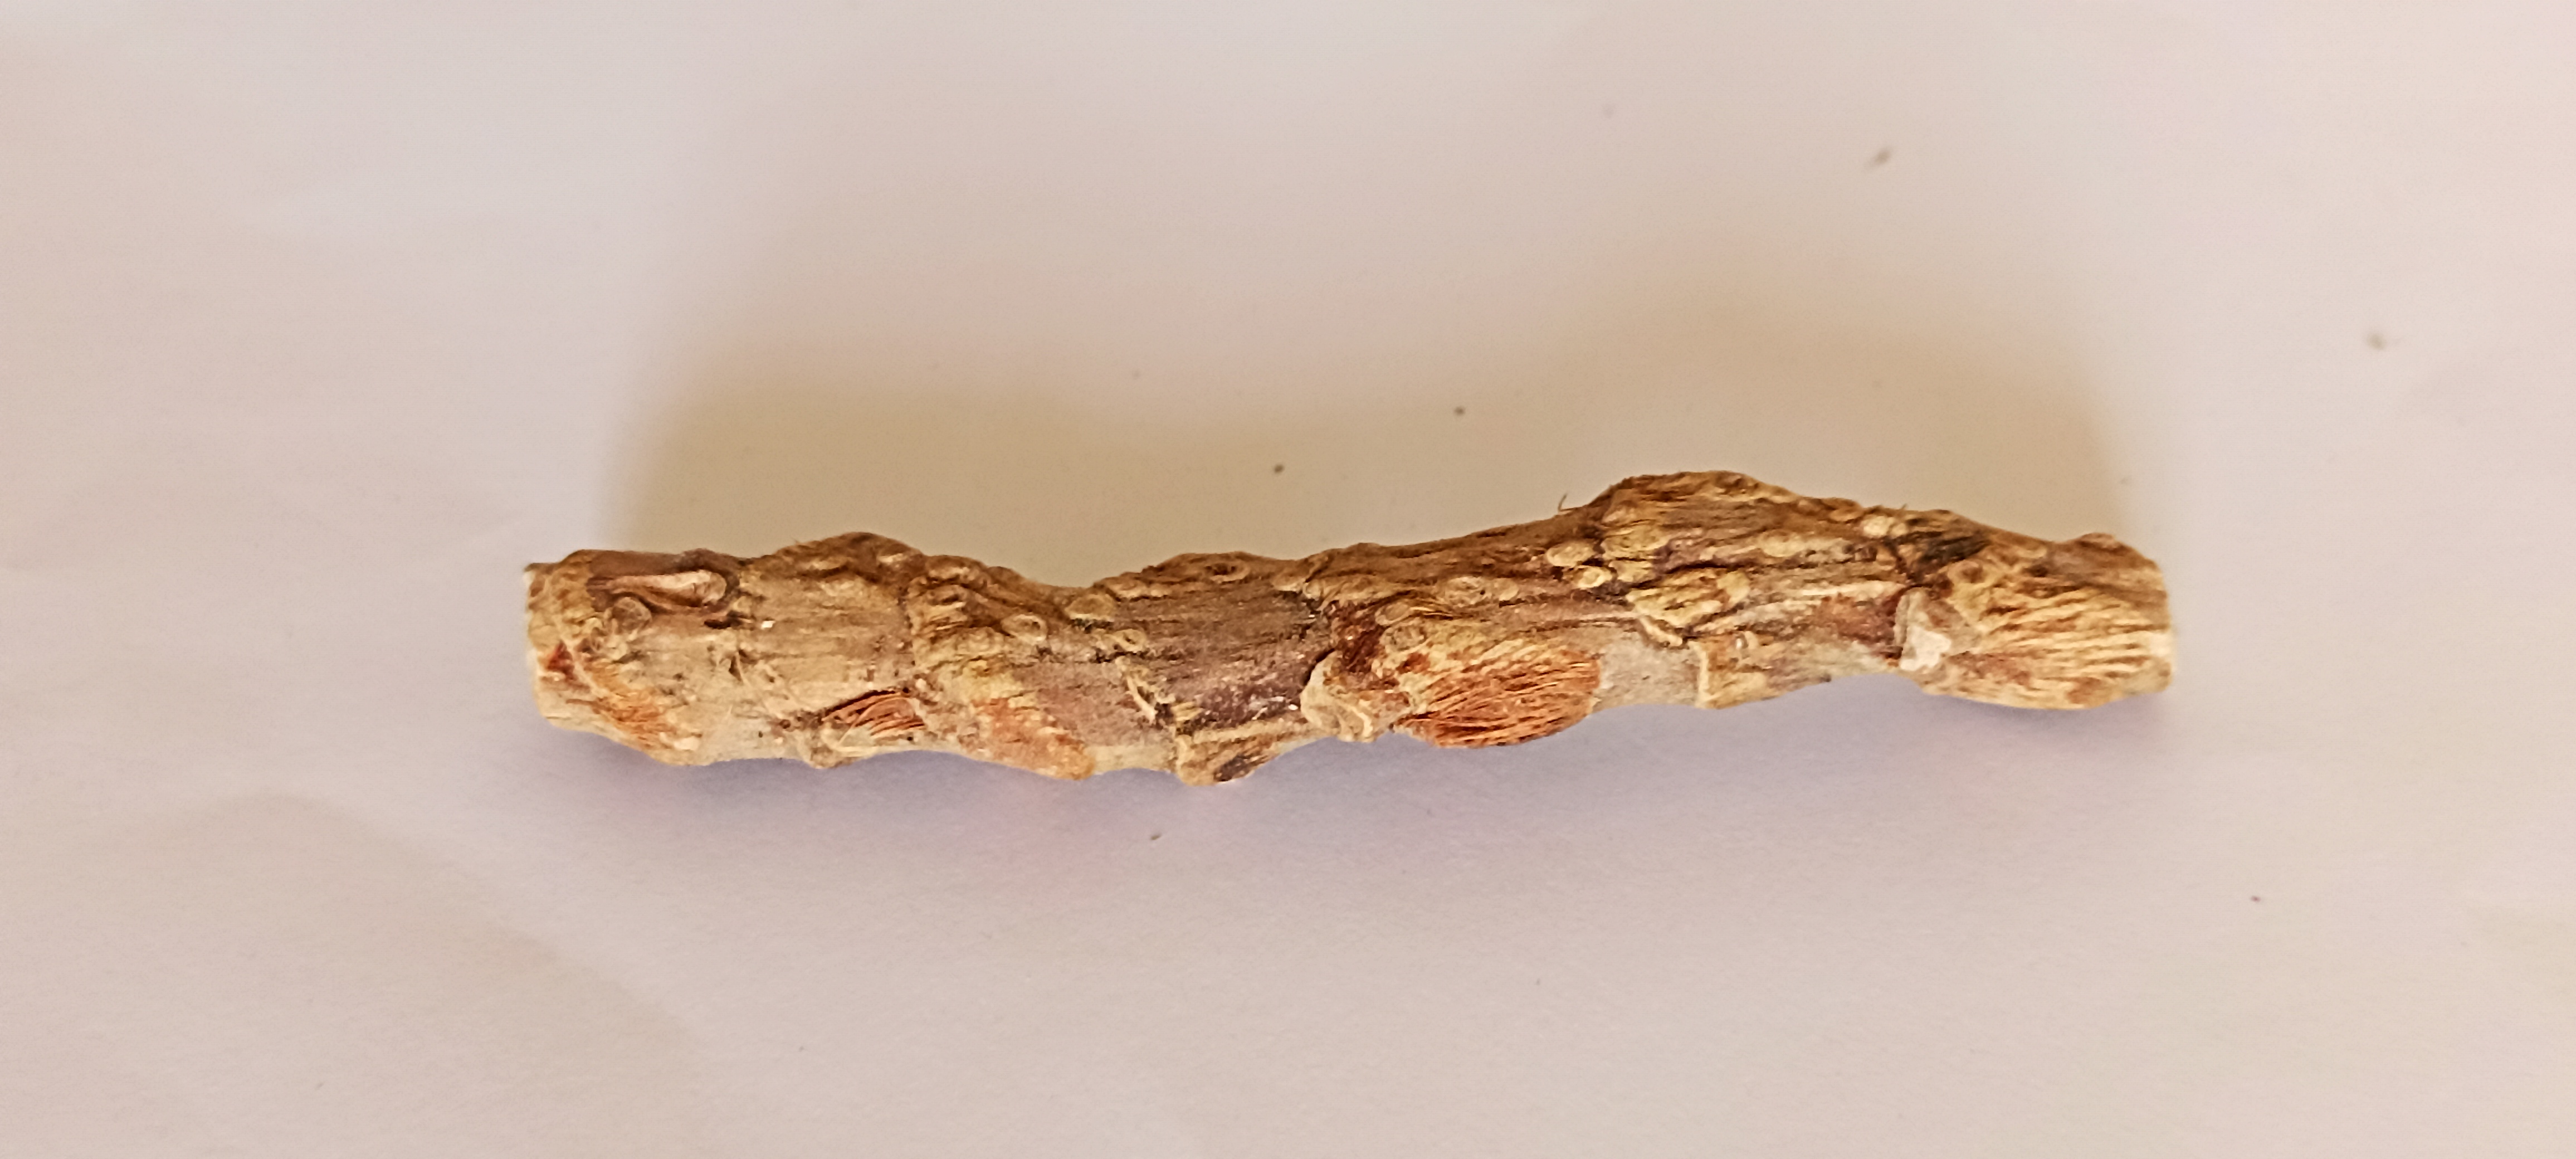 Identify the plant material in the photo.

vekhand
